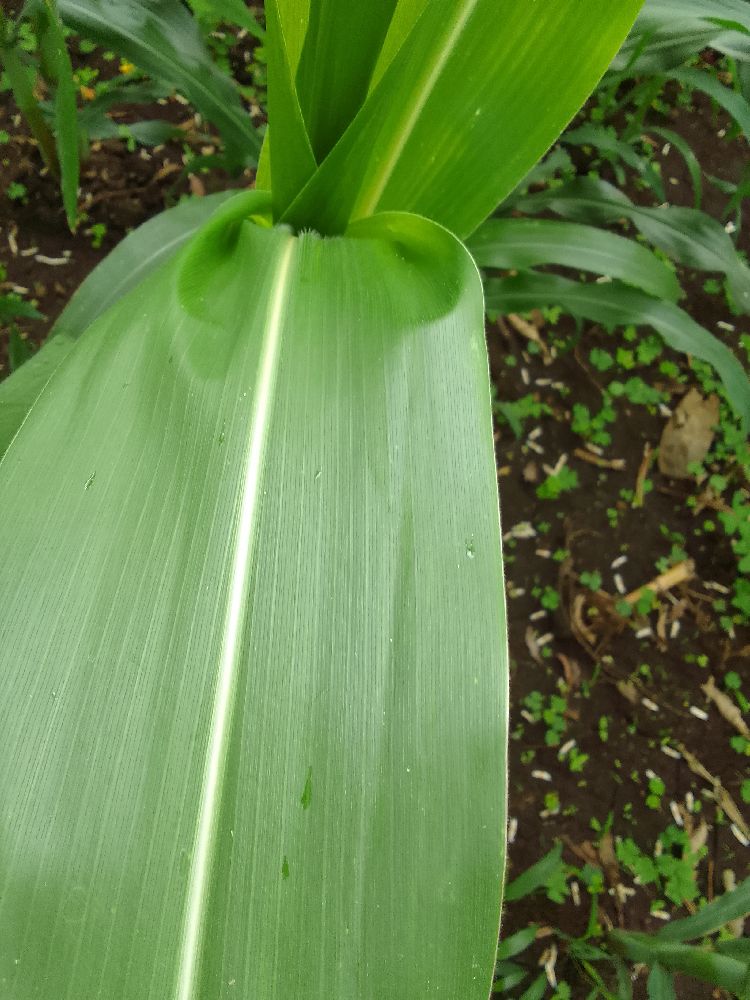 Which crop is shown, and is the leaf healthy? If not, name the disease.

maize, healthy
